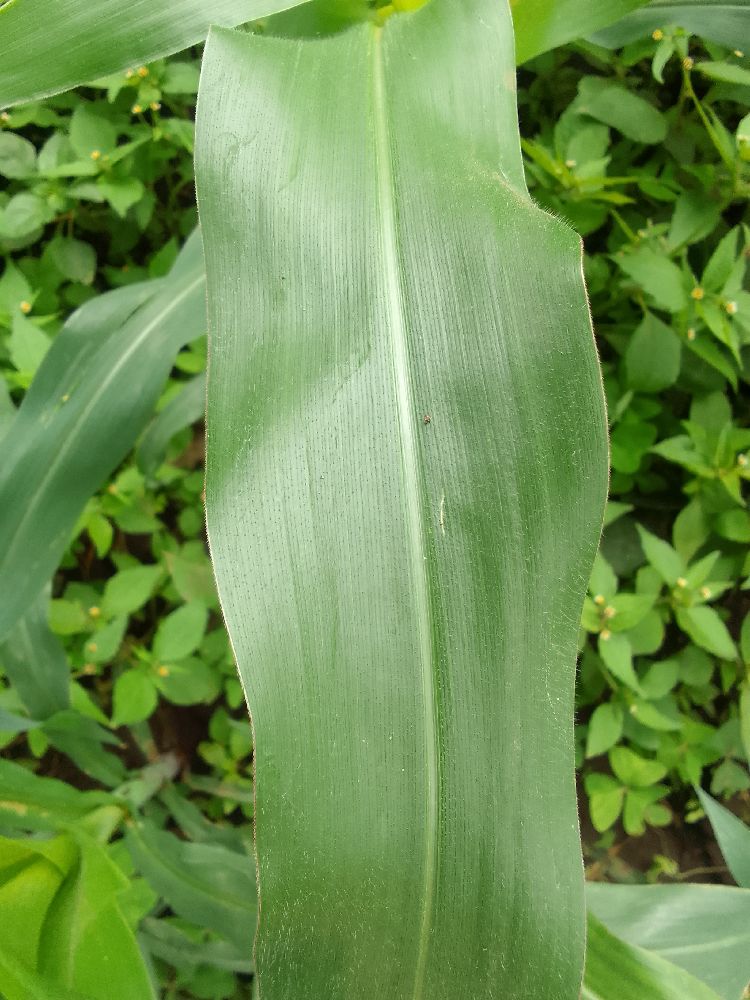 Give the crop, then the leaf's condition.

maize, healthy
